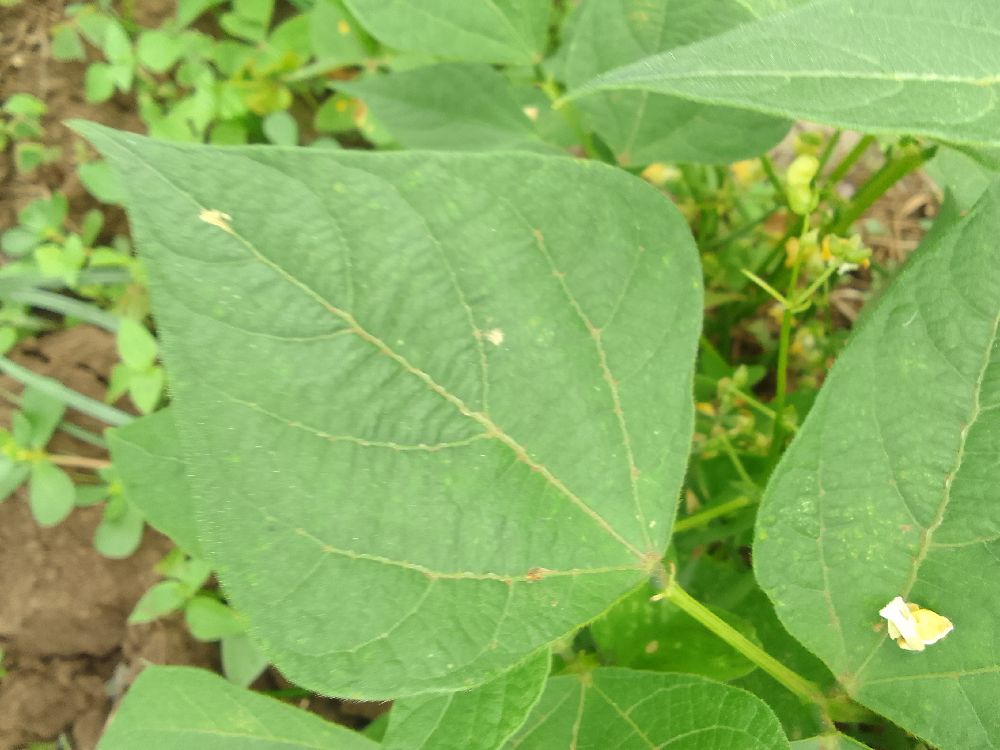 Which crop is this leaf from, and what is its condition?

common bean, healthy
